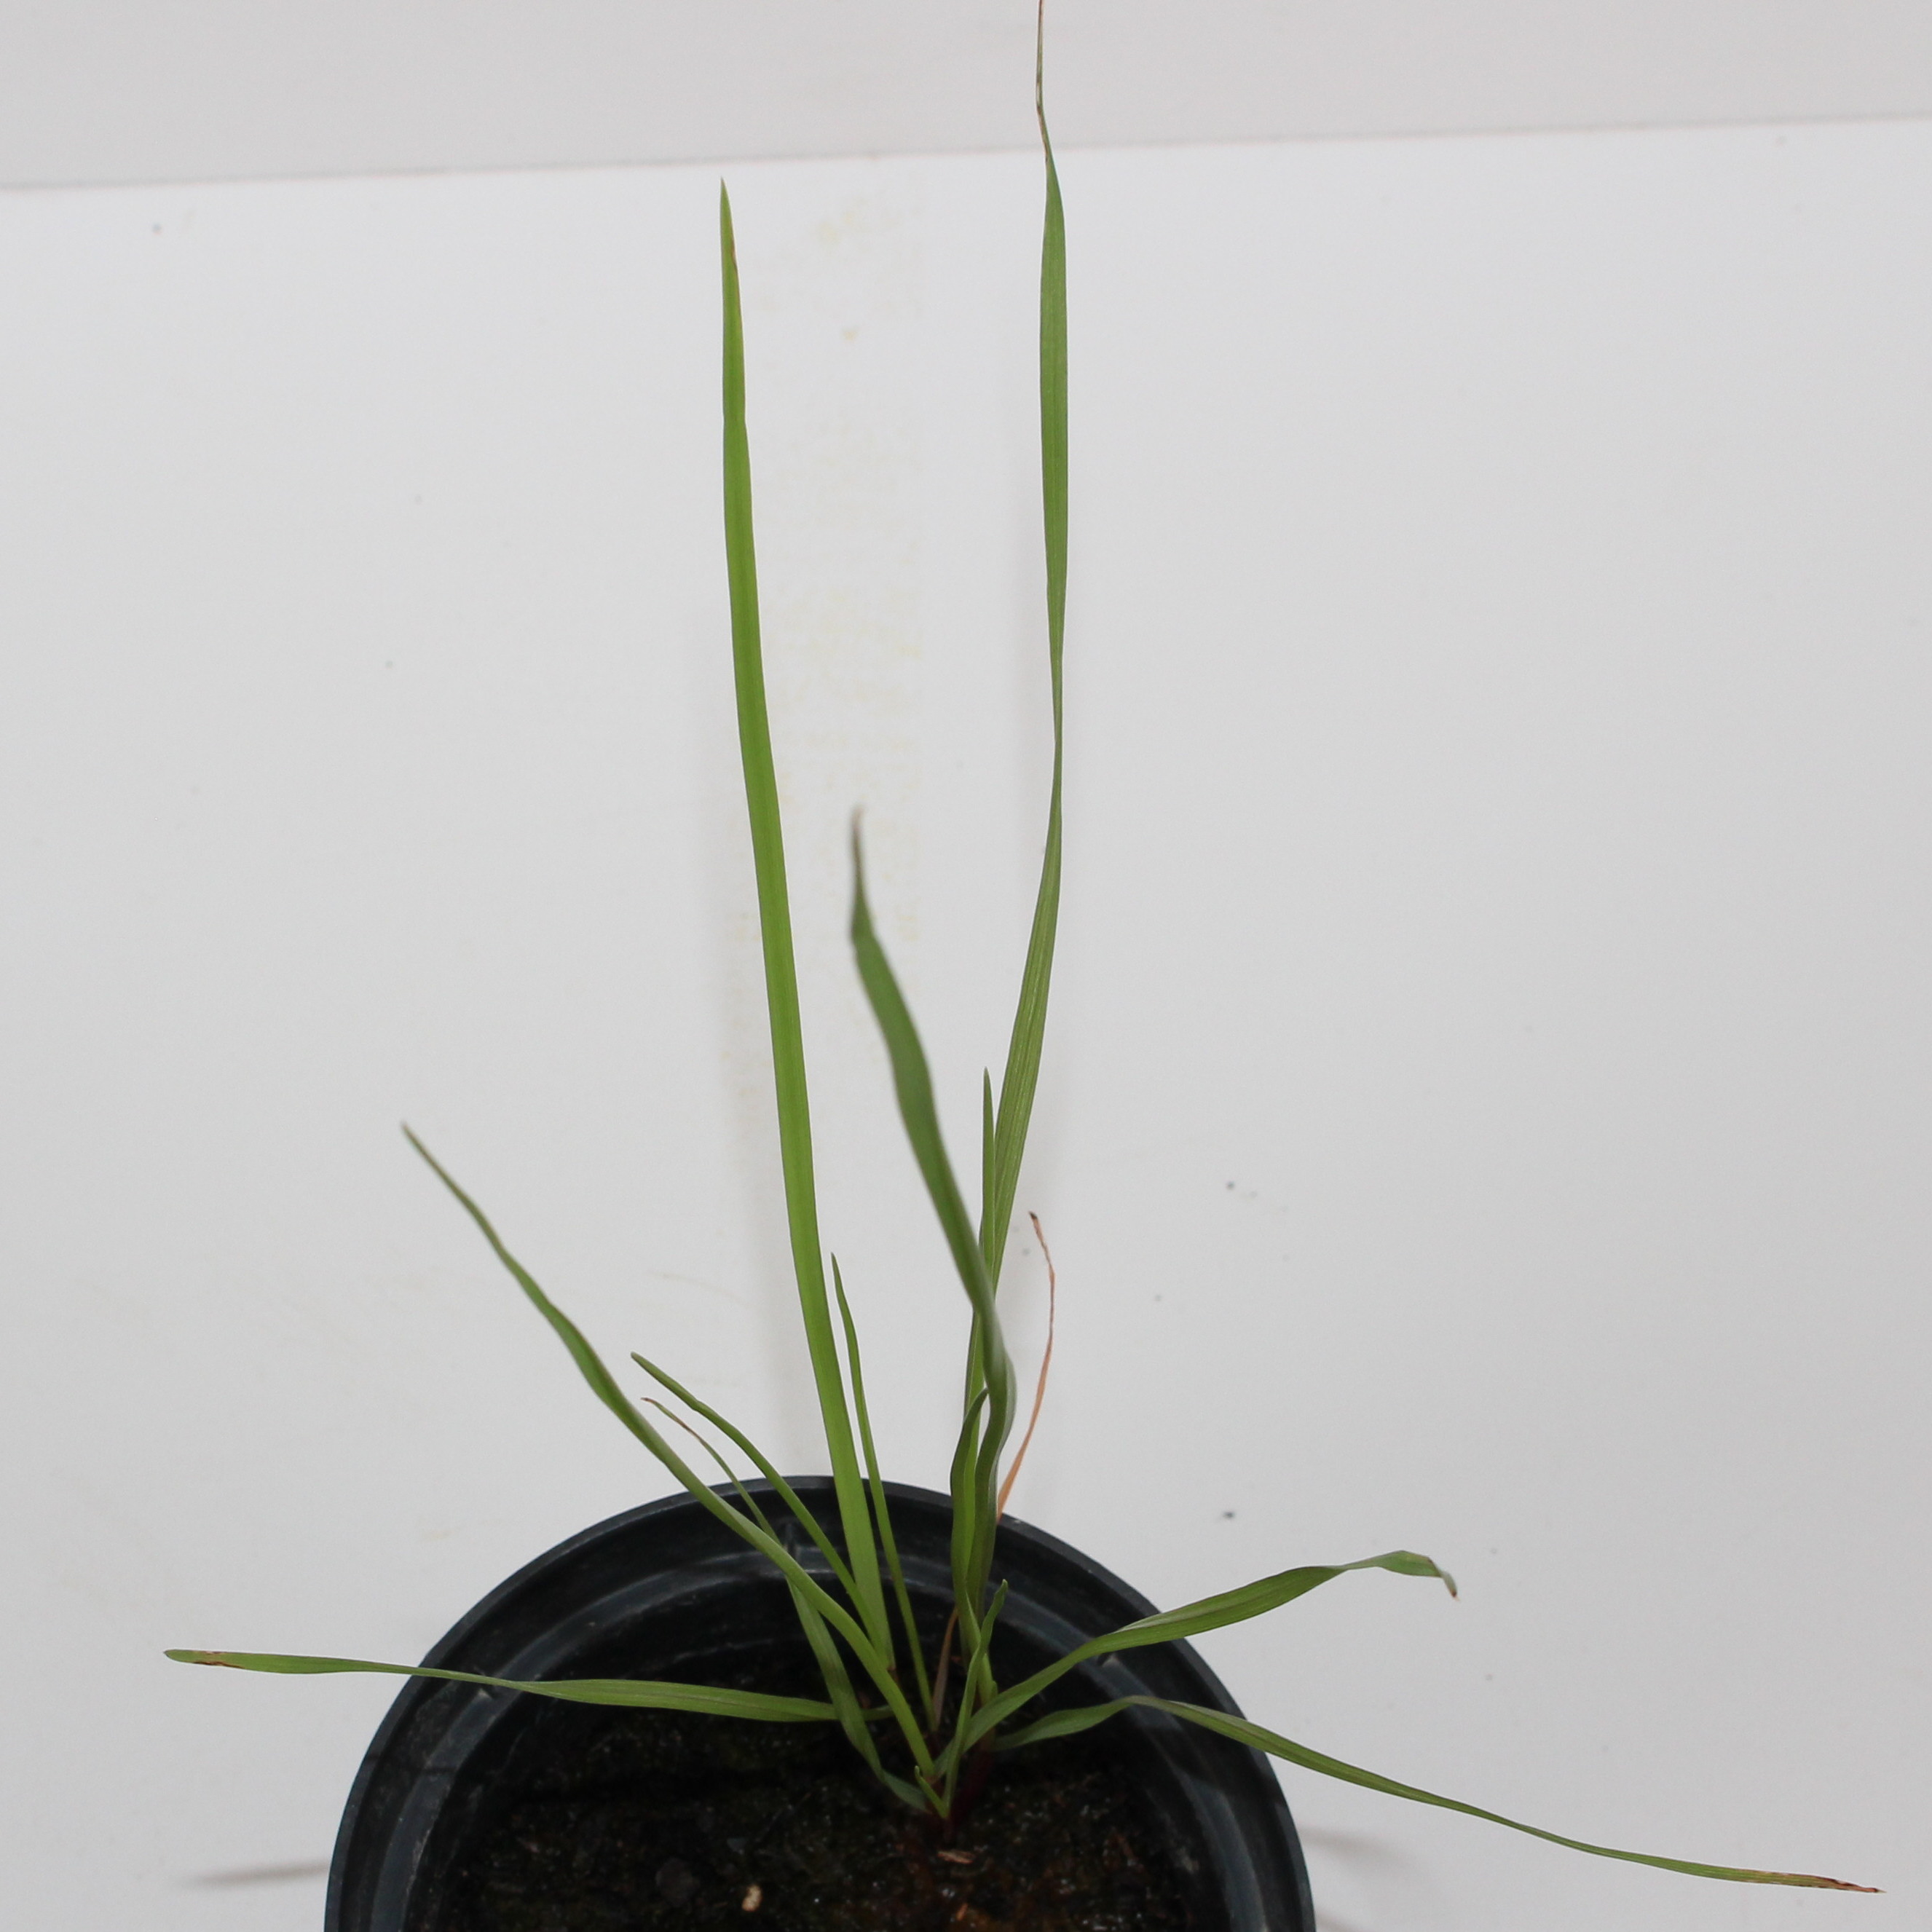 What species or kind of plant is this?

Lolium multiflorum
